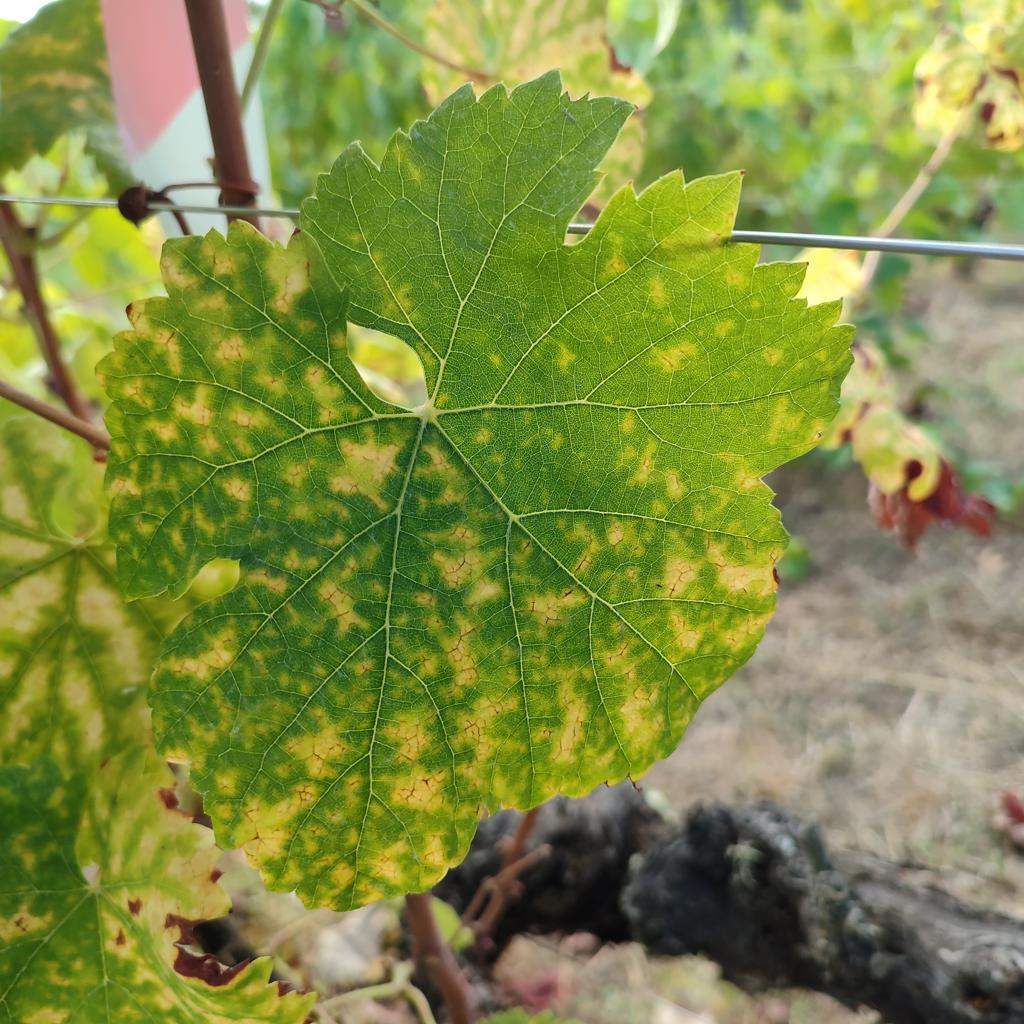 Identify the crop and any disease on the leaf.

grapevine, esca complex
